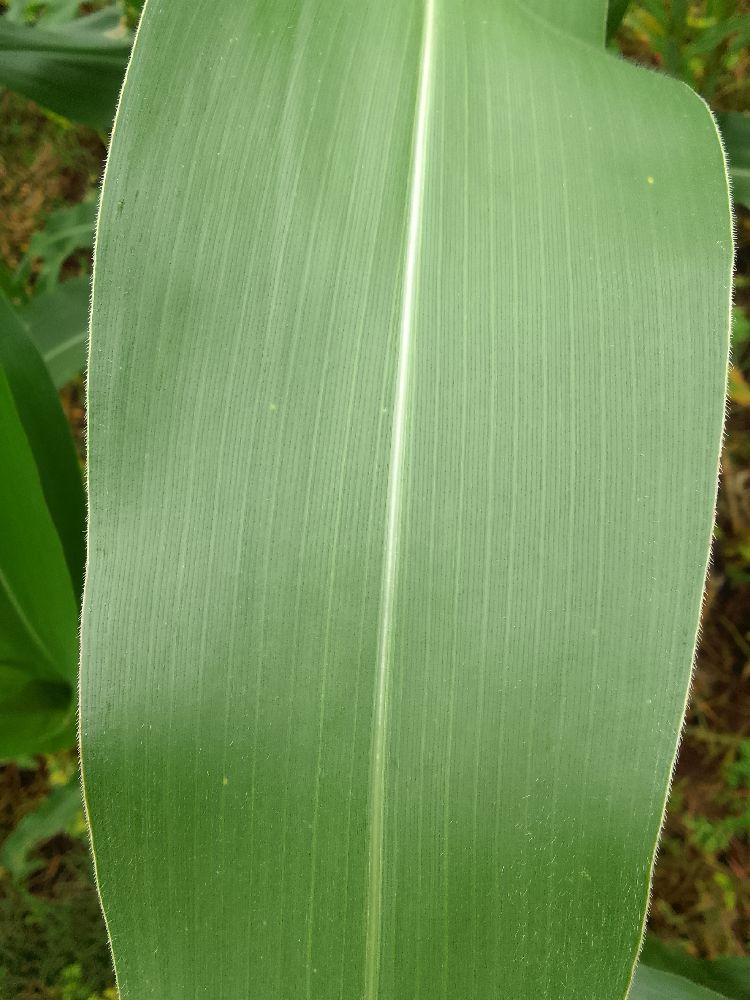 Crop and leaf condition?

maize, healthy
